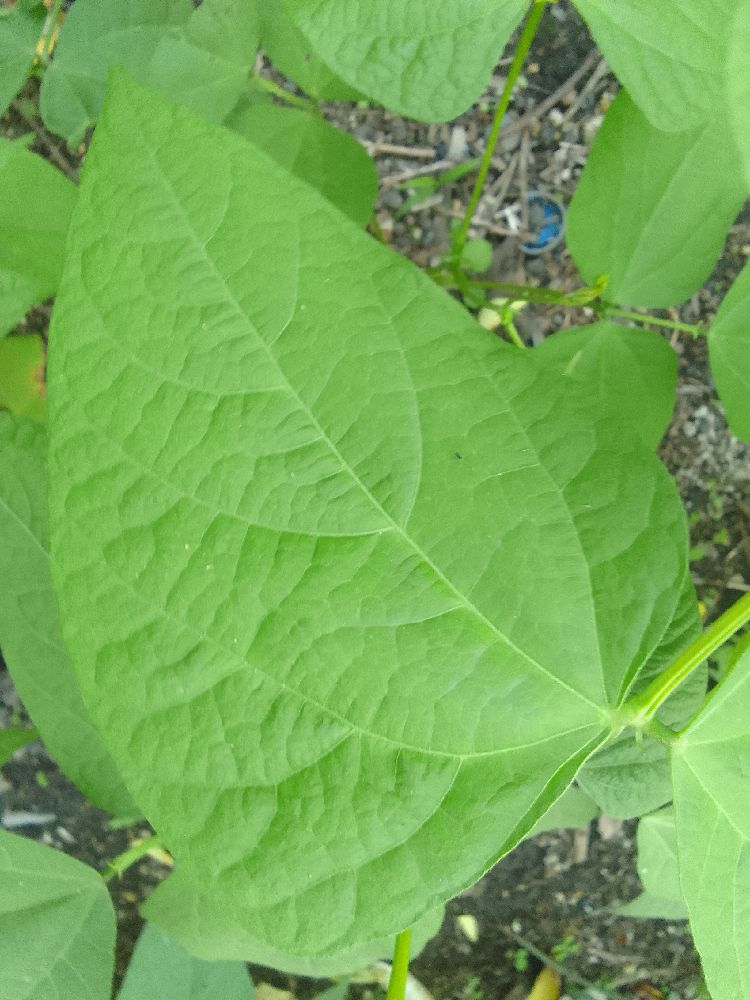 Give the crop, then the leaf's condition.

common bean, healthy
